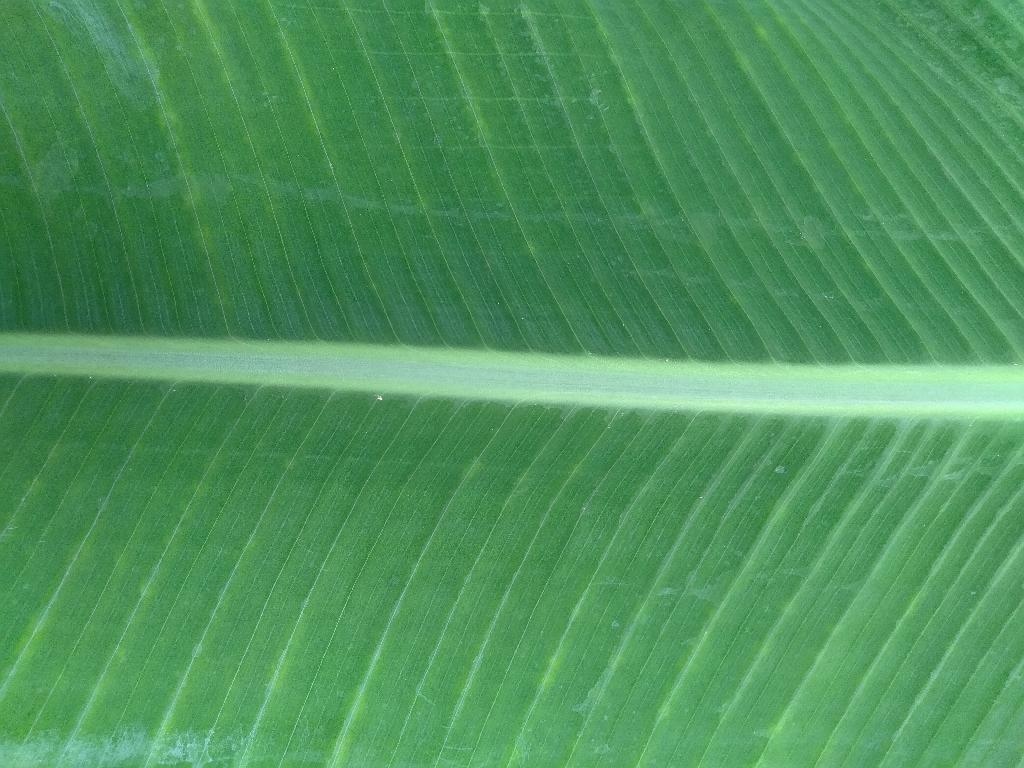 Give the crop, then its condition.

banana, healthy
